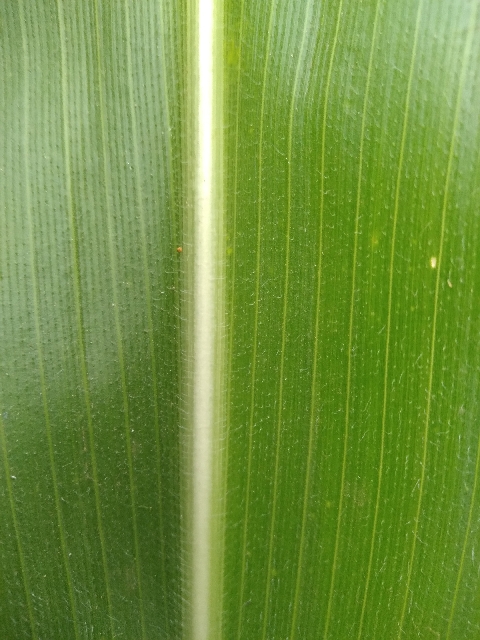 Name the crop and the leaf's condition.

maize, healthy
